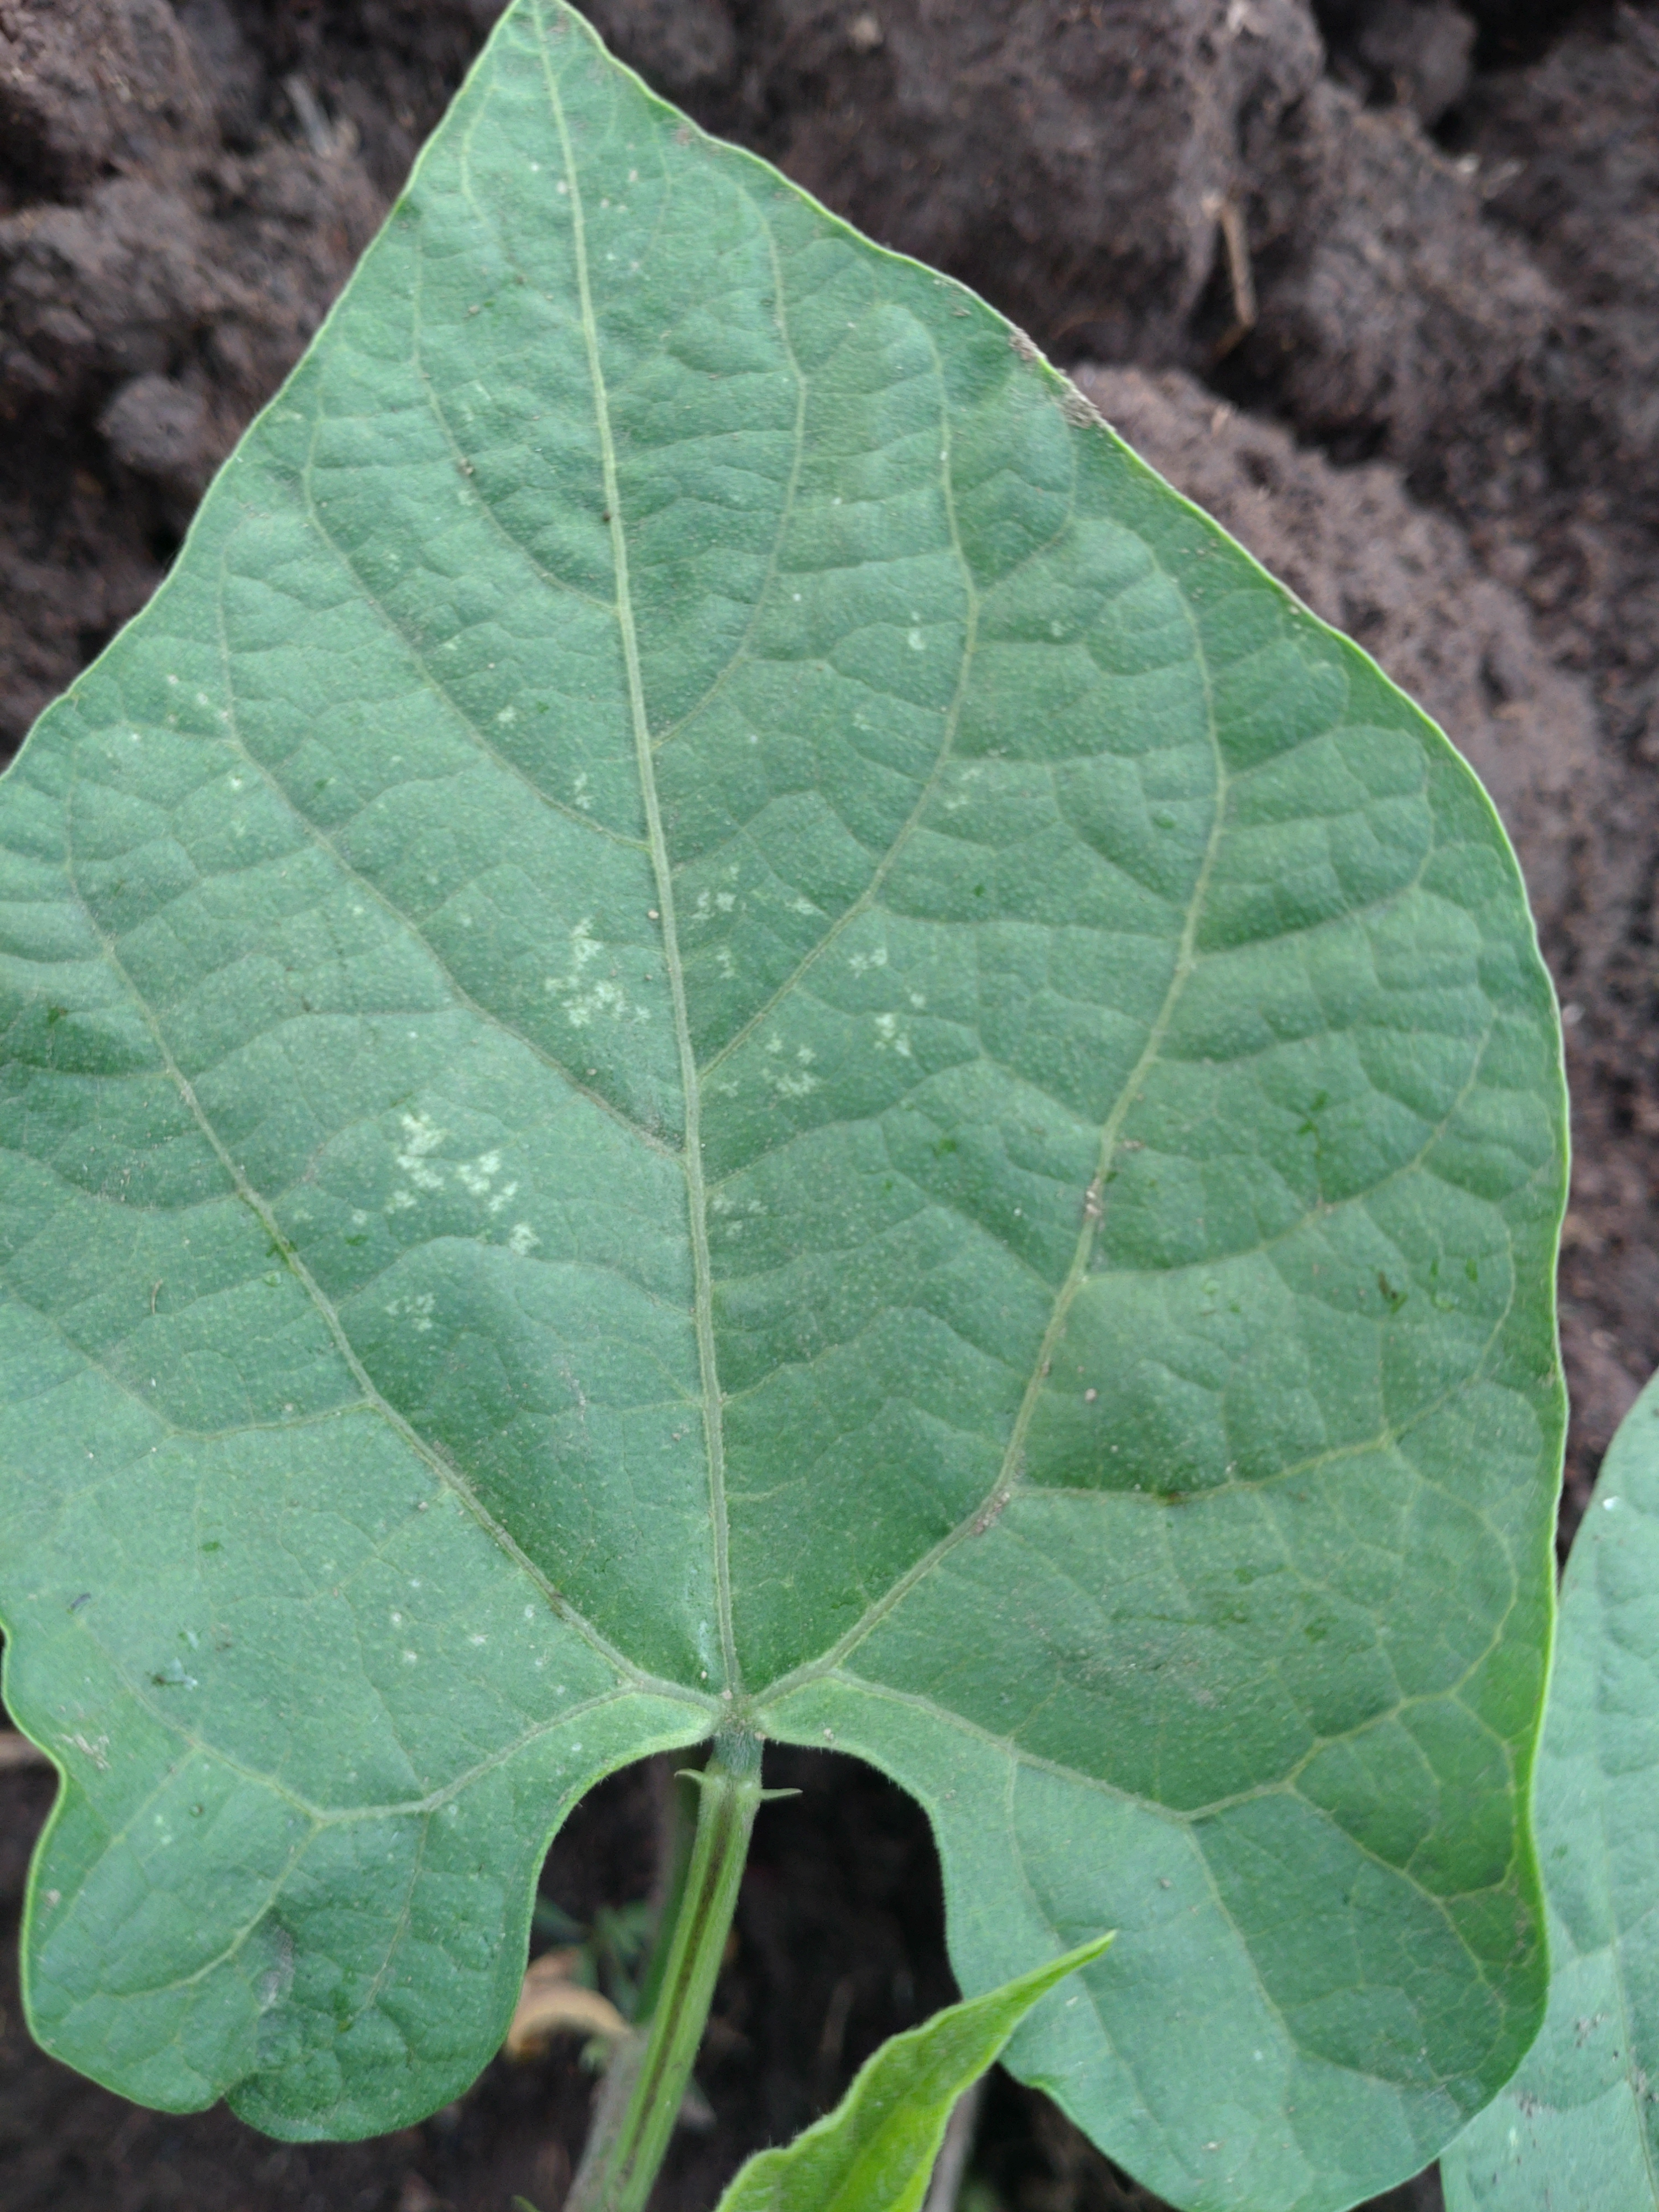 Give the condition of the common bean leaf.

healthy
